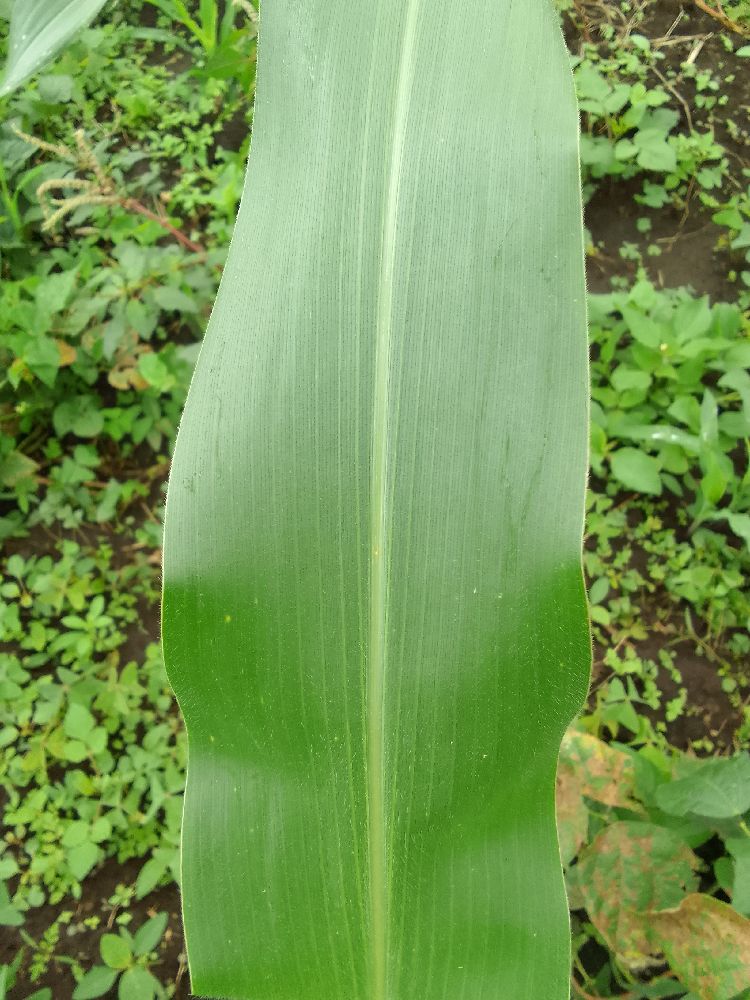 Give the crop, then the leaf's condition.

maize, healthy
